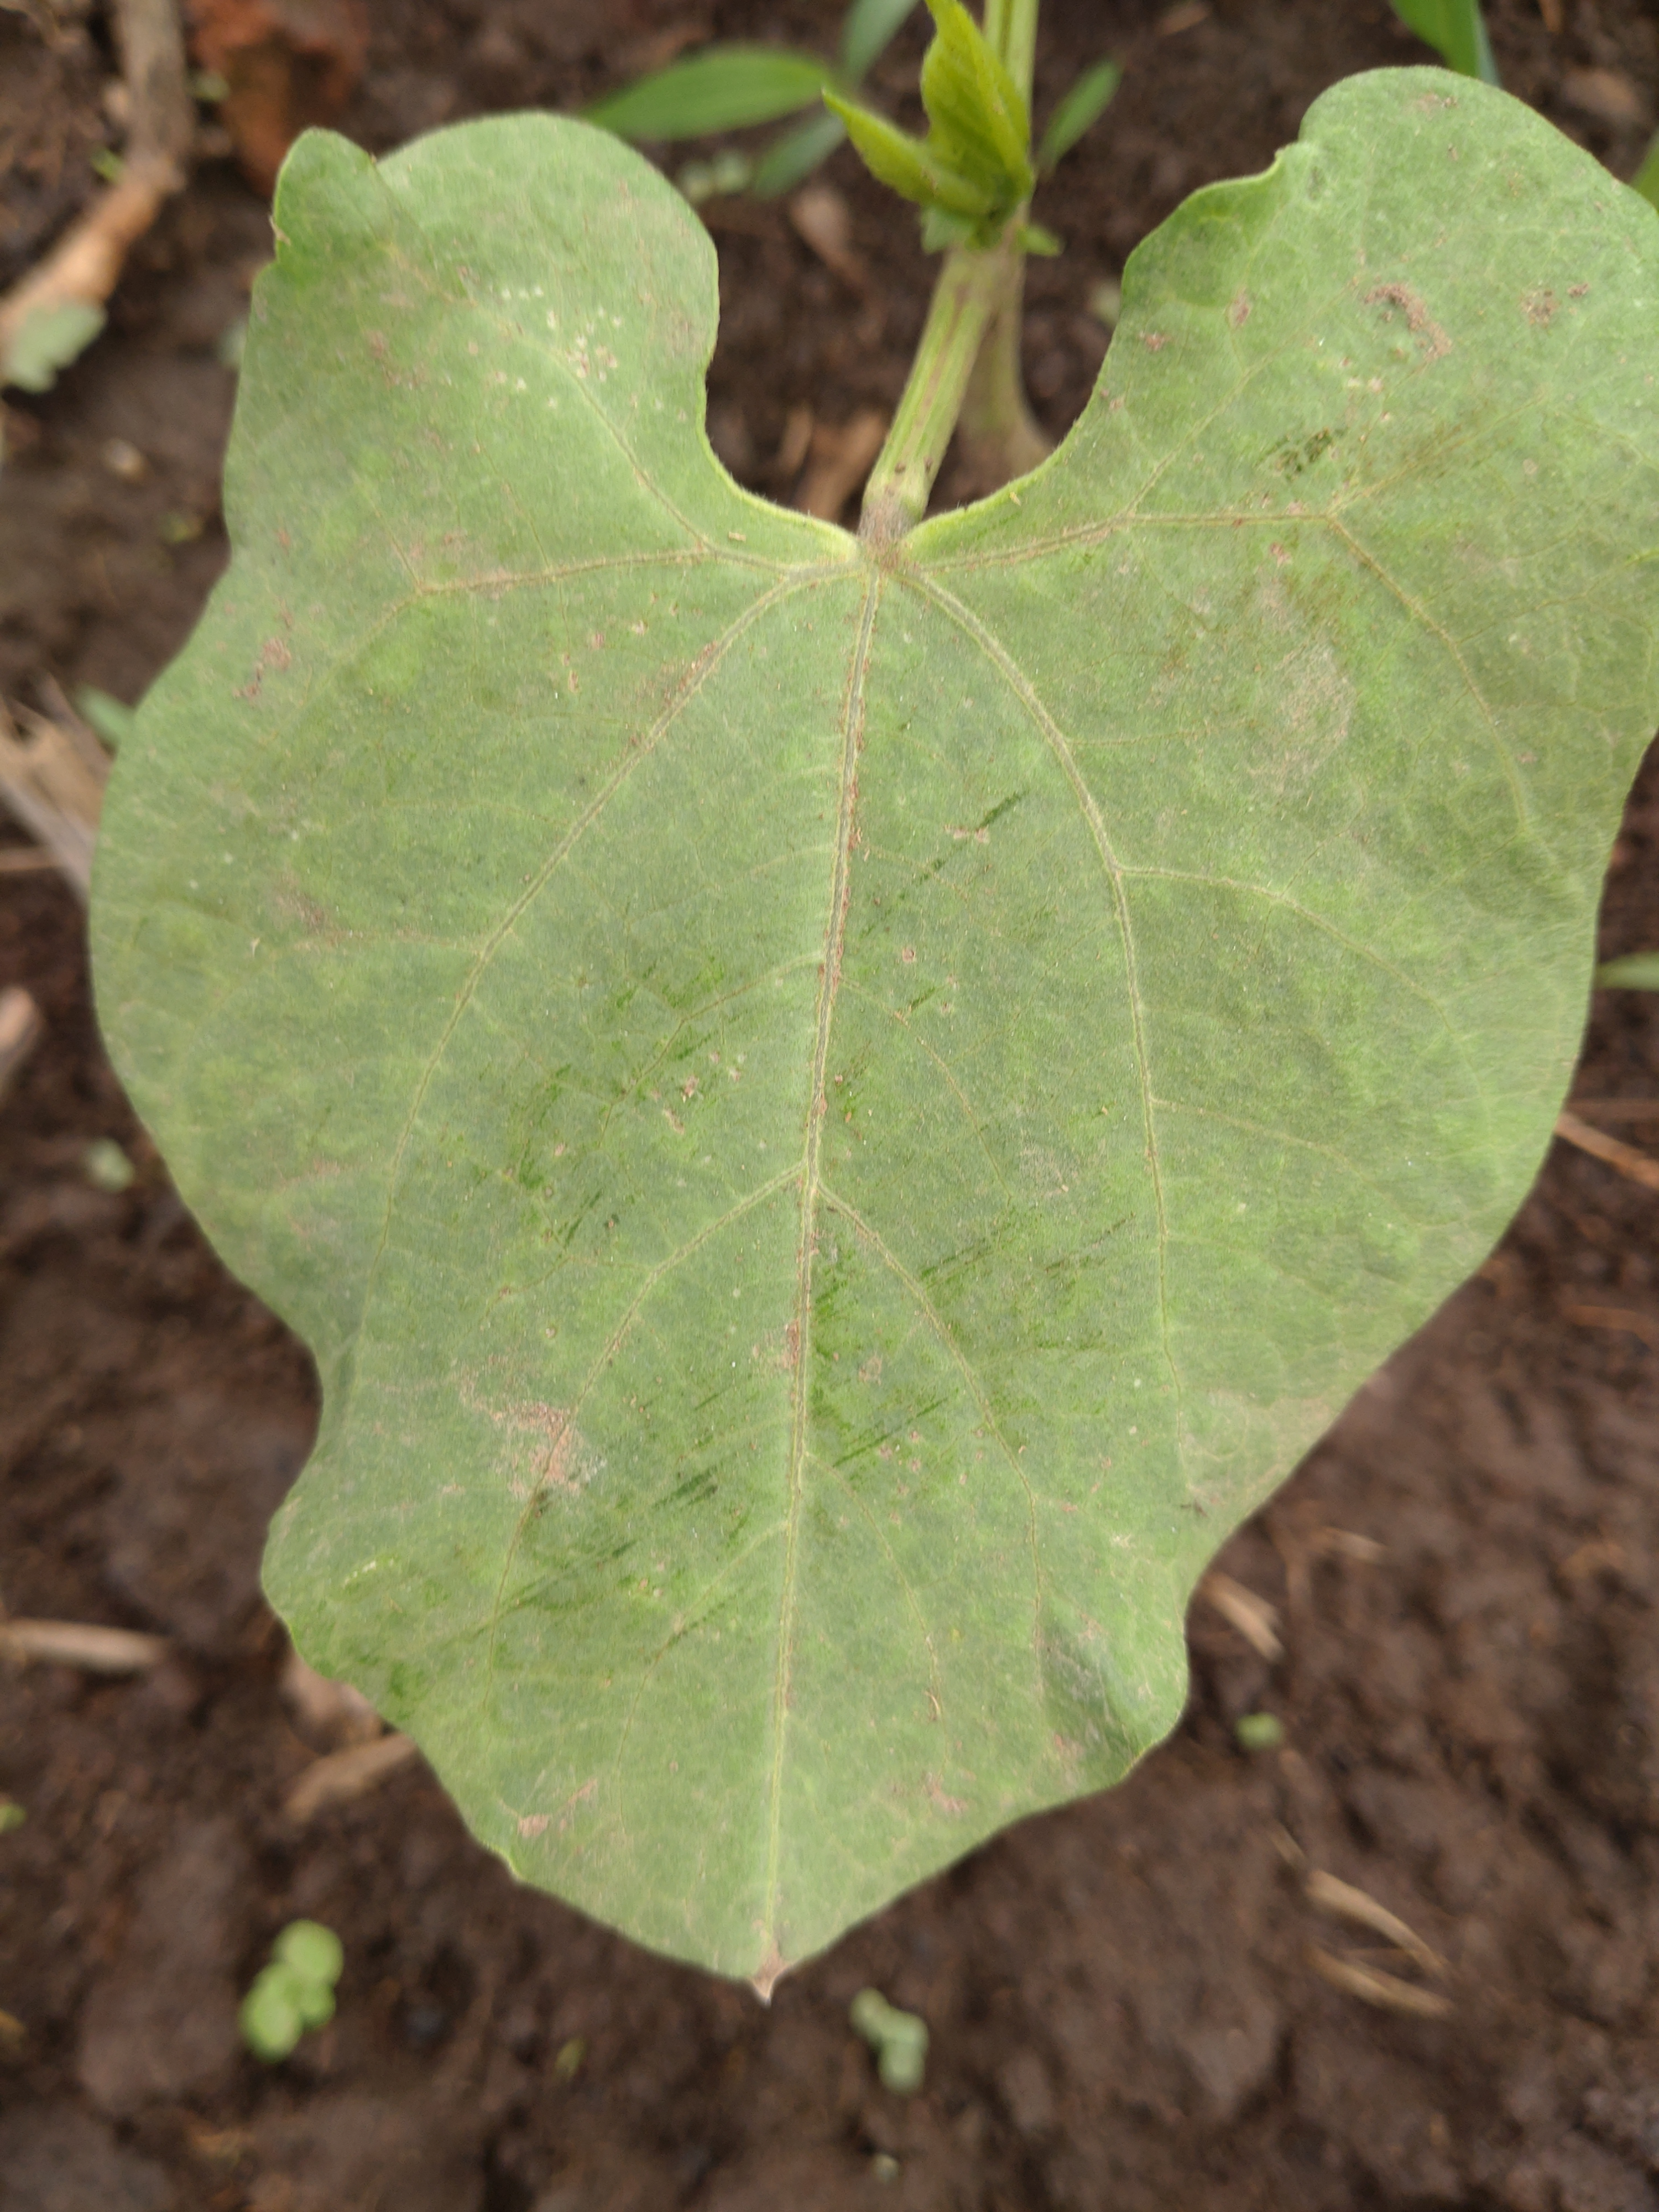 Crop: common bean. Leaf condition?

healthy
